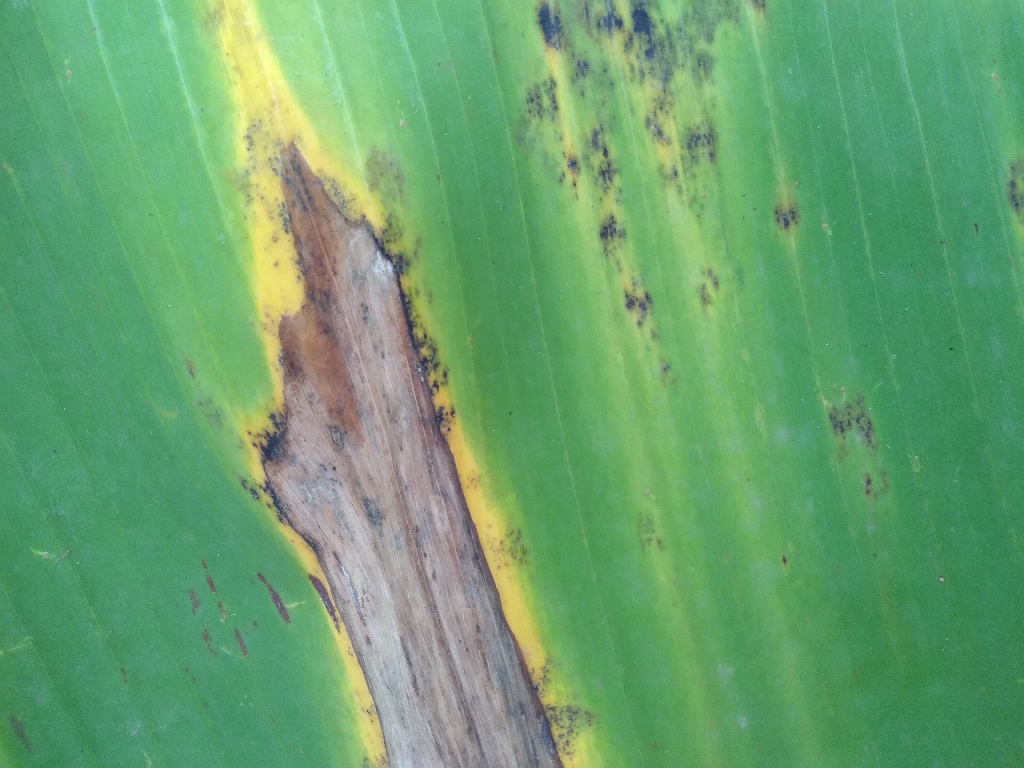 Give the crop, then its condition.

banana, black sigatoka
